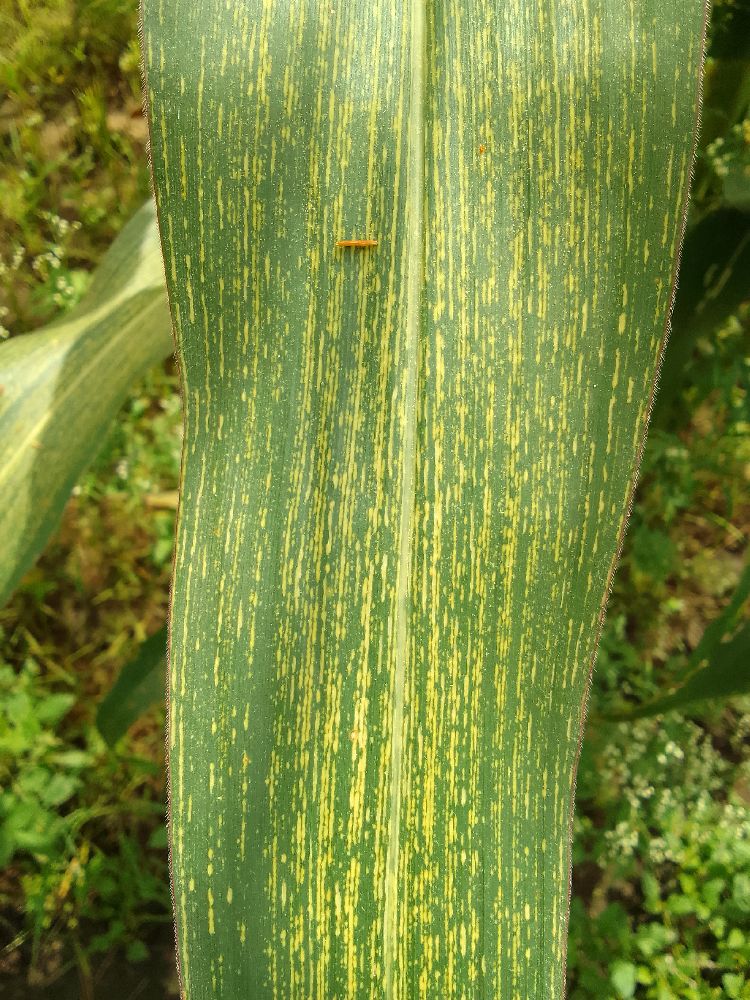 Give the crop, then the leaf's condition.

maize, maize streak virus
